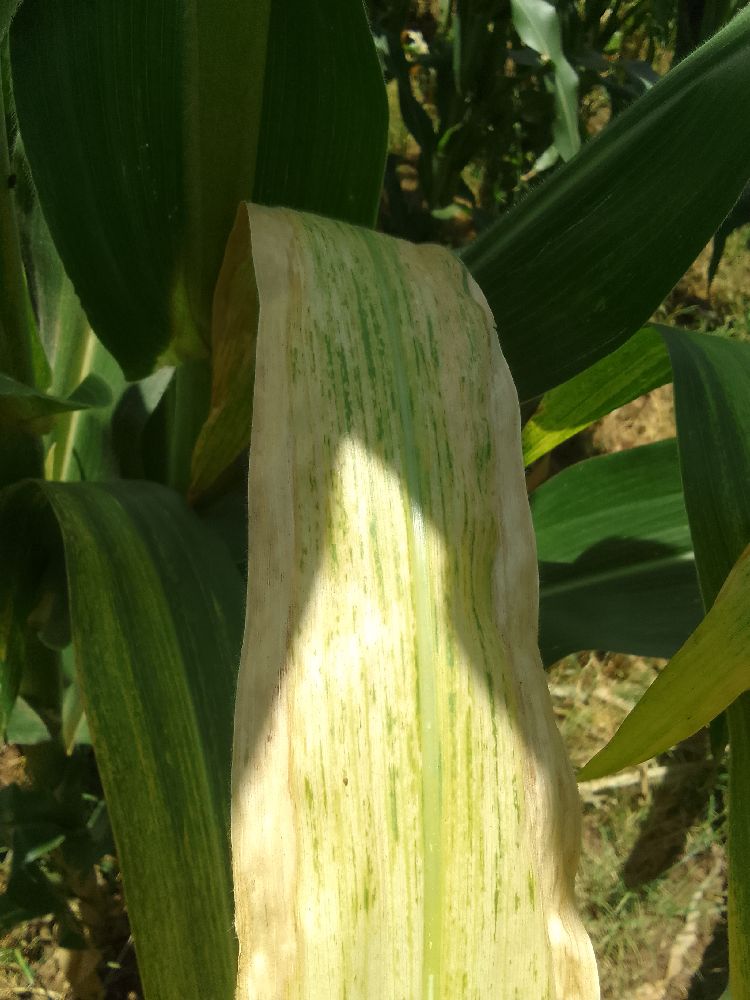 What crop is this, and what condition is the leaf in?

maize, maize lethal necrosis
